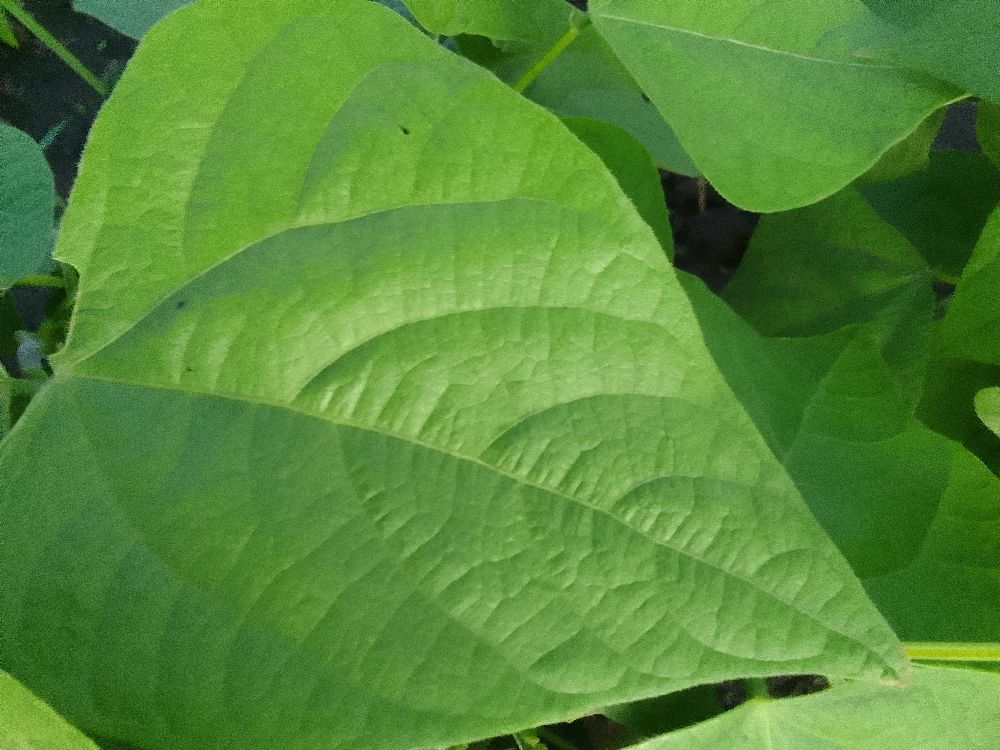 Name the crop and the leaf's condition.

common bean, healthy
